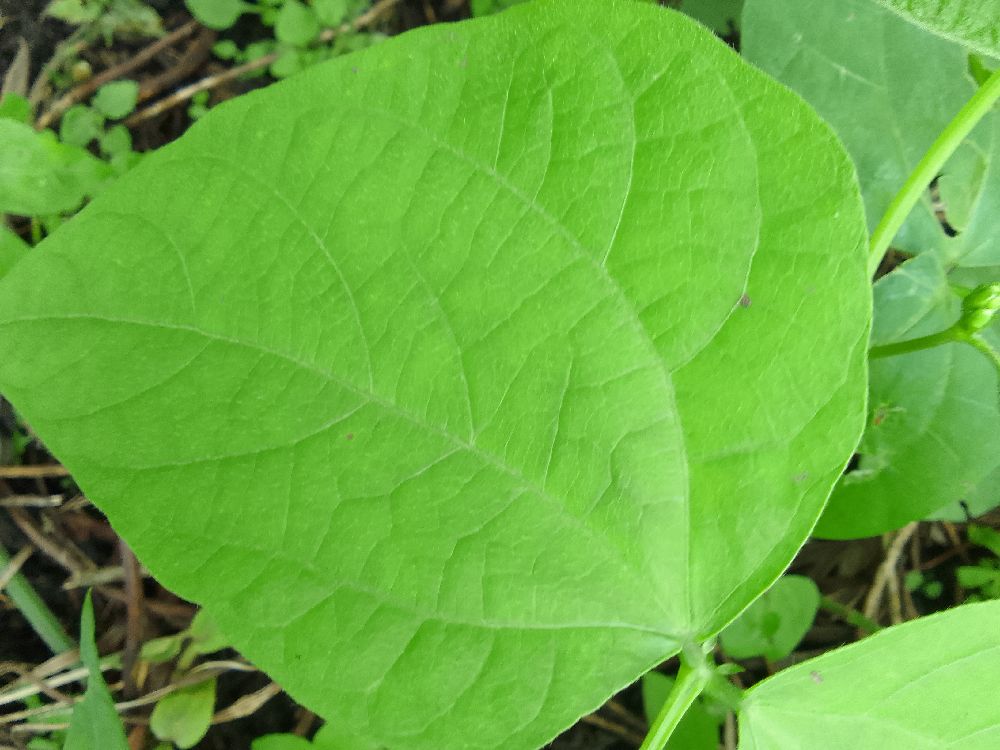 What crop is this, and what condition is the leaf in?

common bean, healthy
